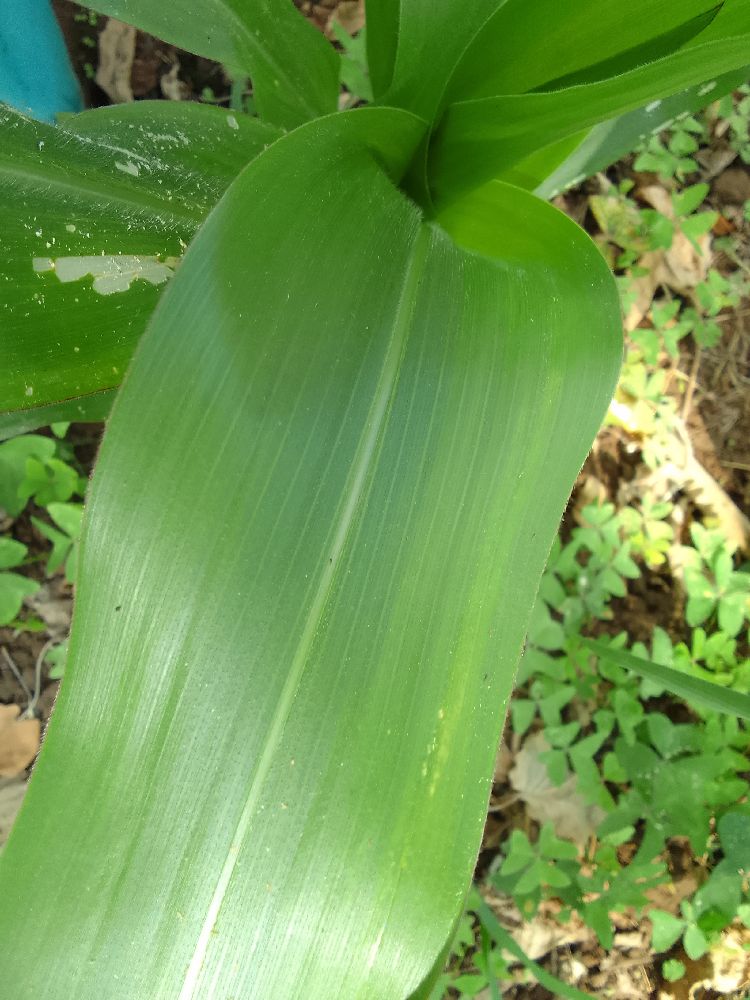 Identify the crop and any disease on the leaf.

maize, healthy
